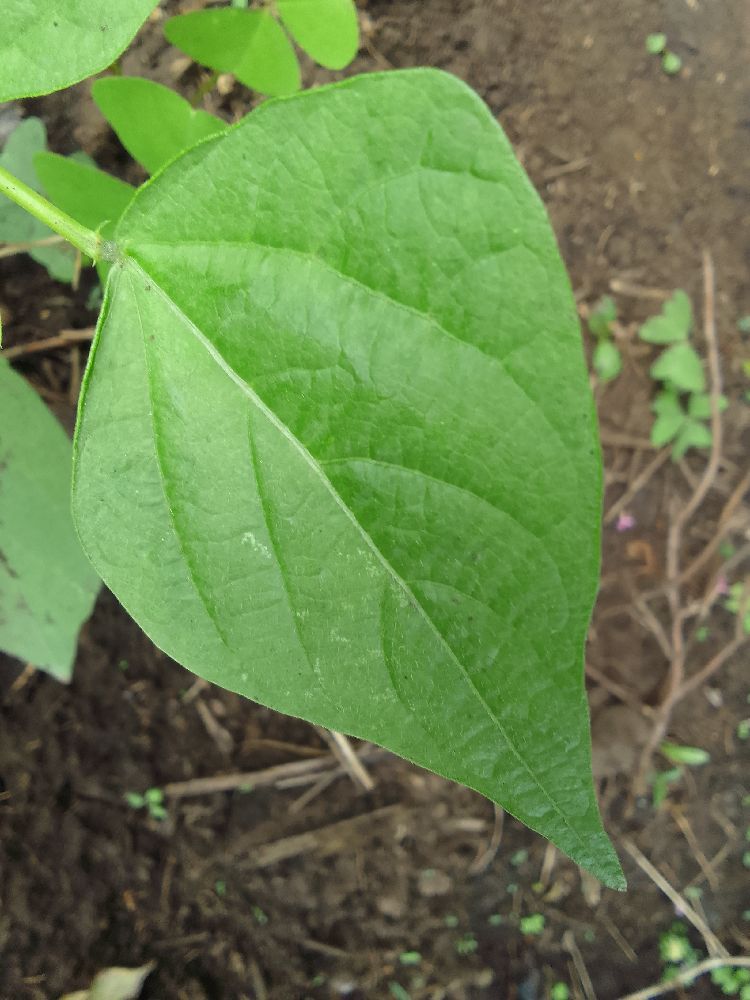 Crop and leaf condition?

common bean, healthy
